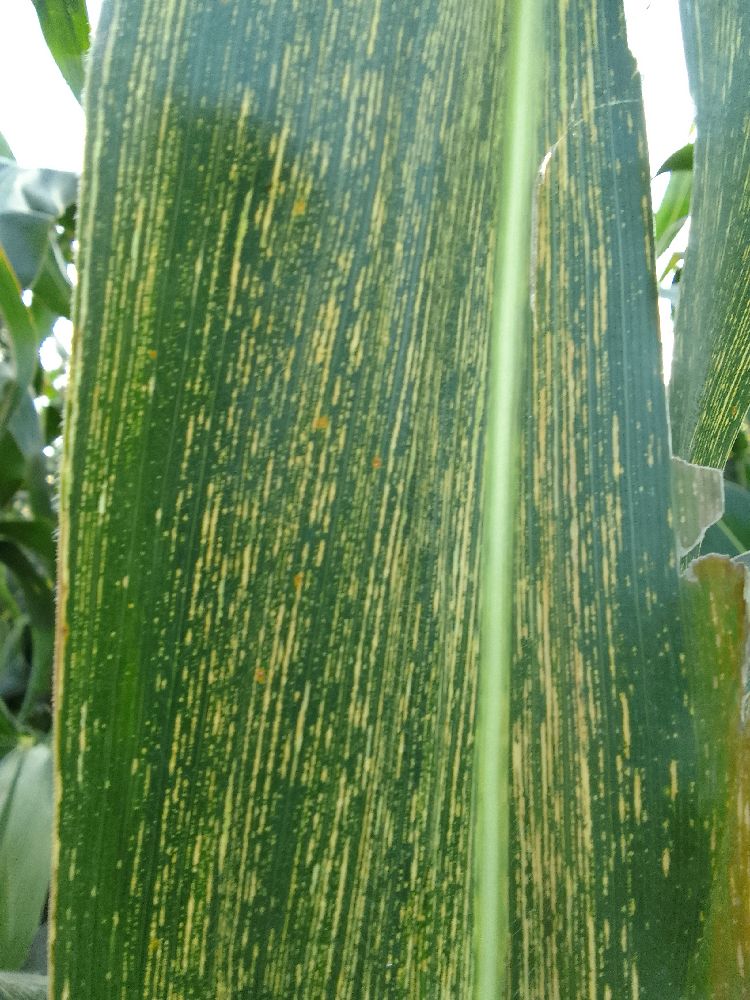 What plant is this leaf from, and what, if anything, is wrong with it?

maize, maize streak virus
